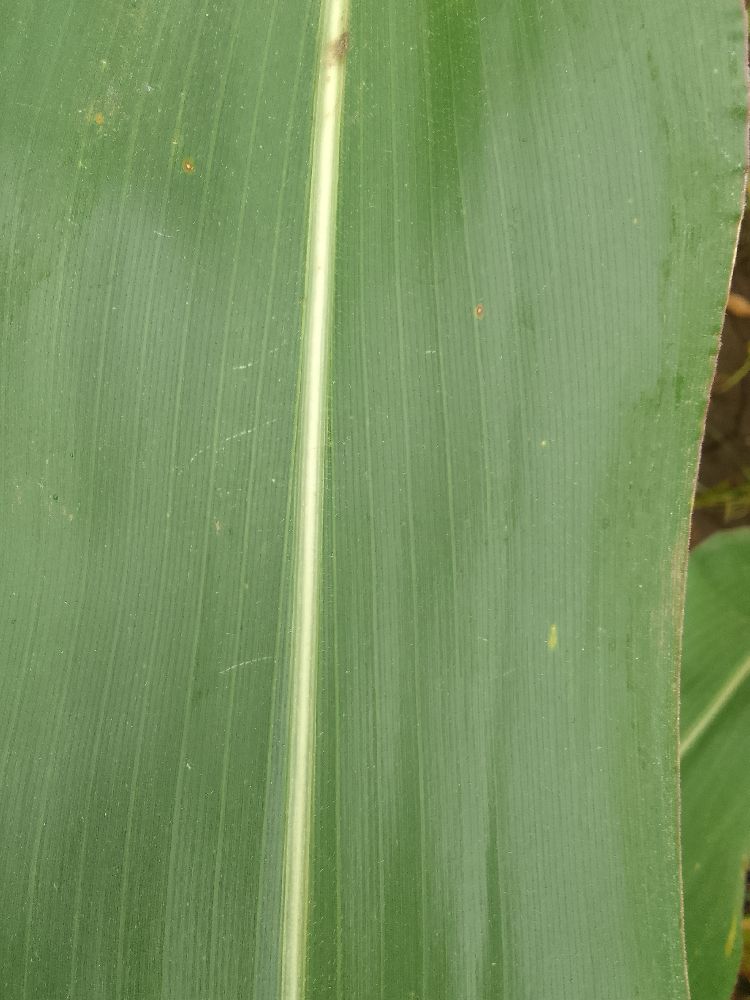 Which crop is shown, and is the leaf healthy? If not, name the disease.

maize, healthy
